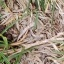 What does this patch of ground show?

grass
